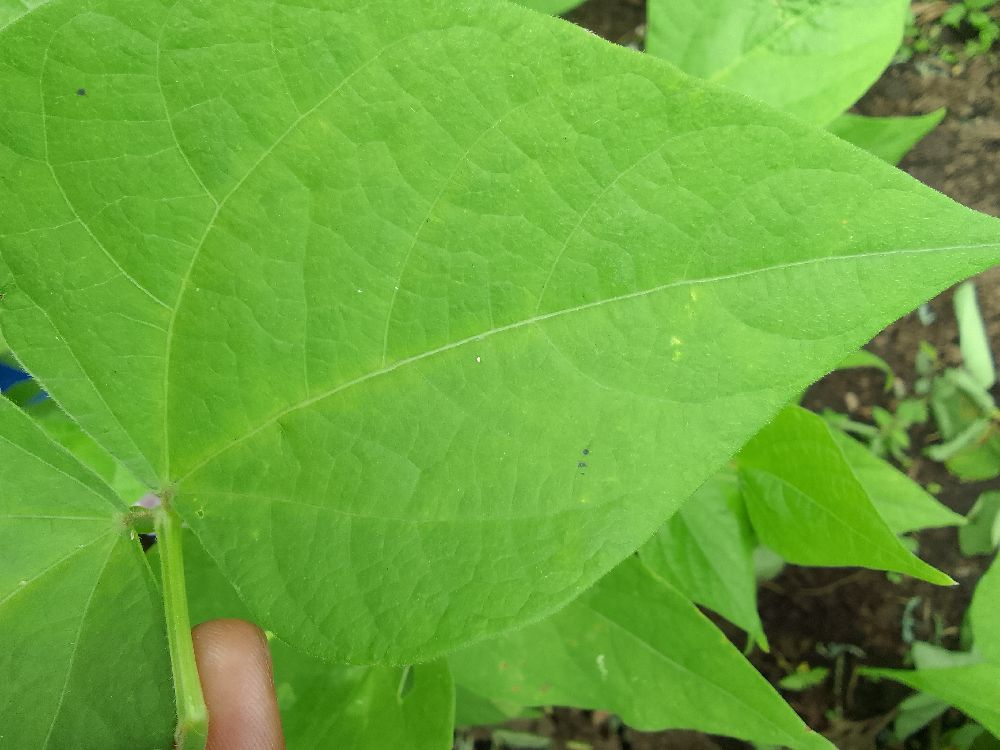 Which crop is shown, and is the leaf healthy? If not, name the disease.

common bean, healthy
